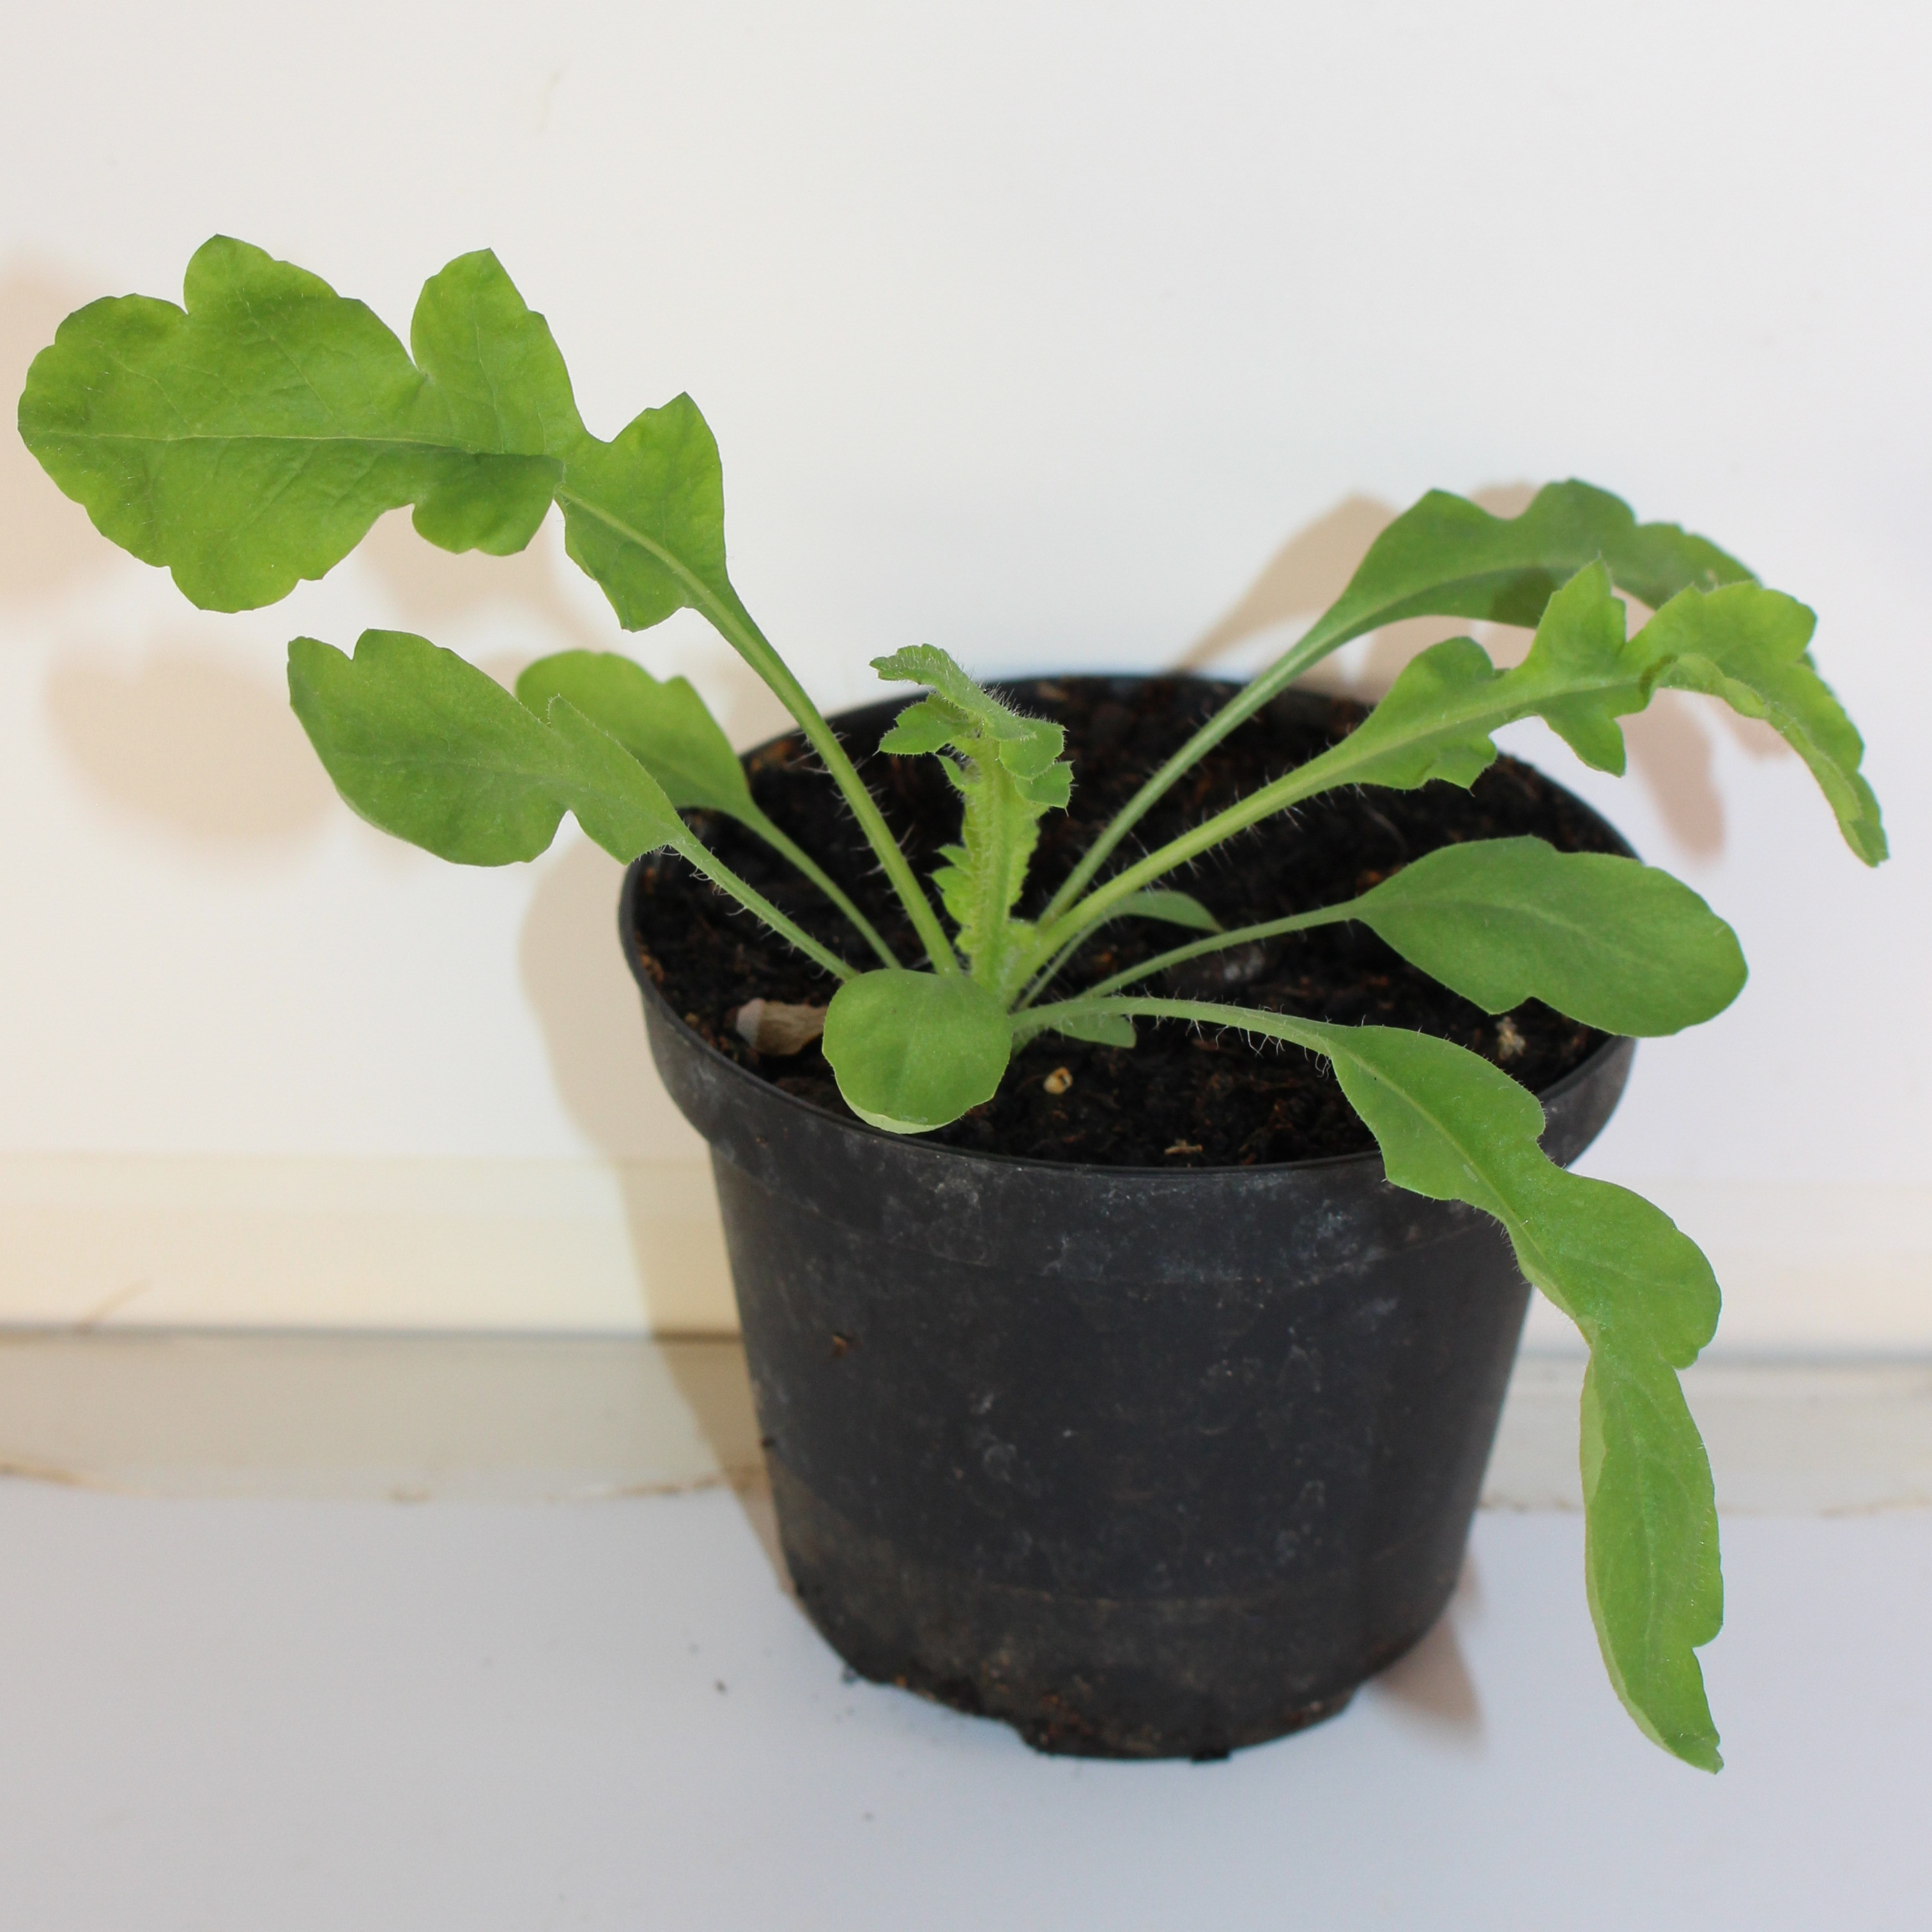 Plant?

Papaver rhoeas
